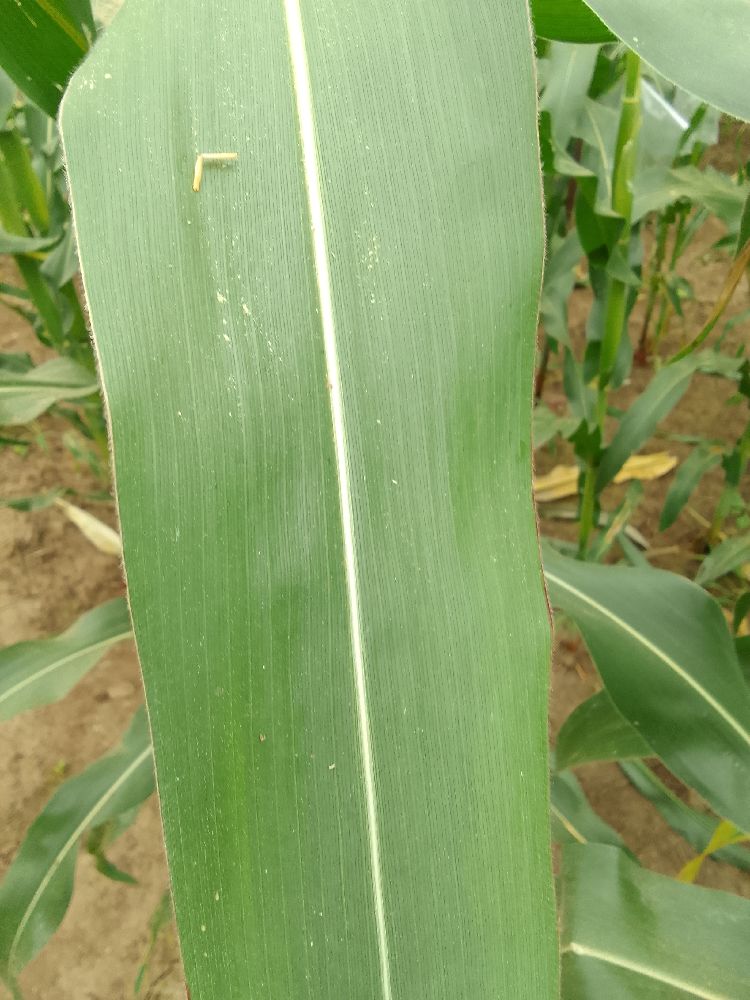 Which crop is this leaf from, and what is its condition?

maize, healthy
